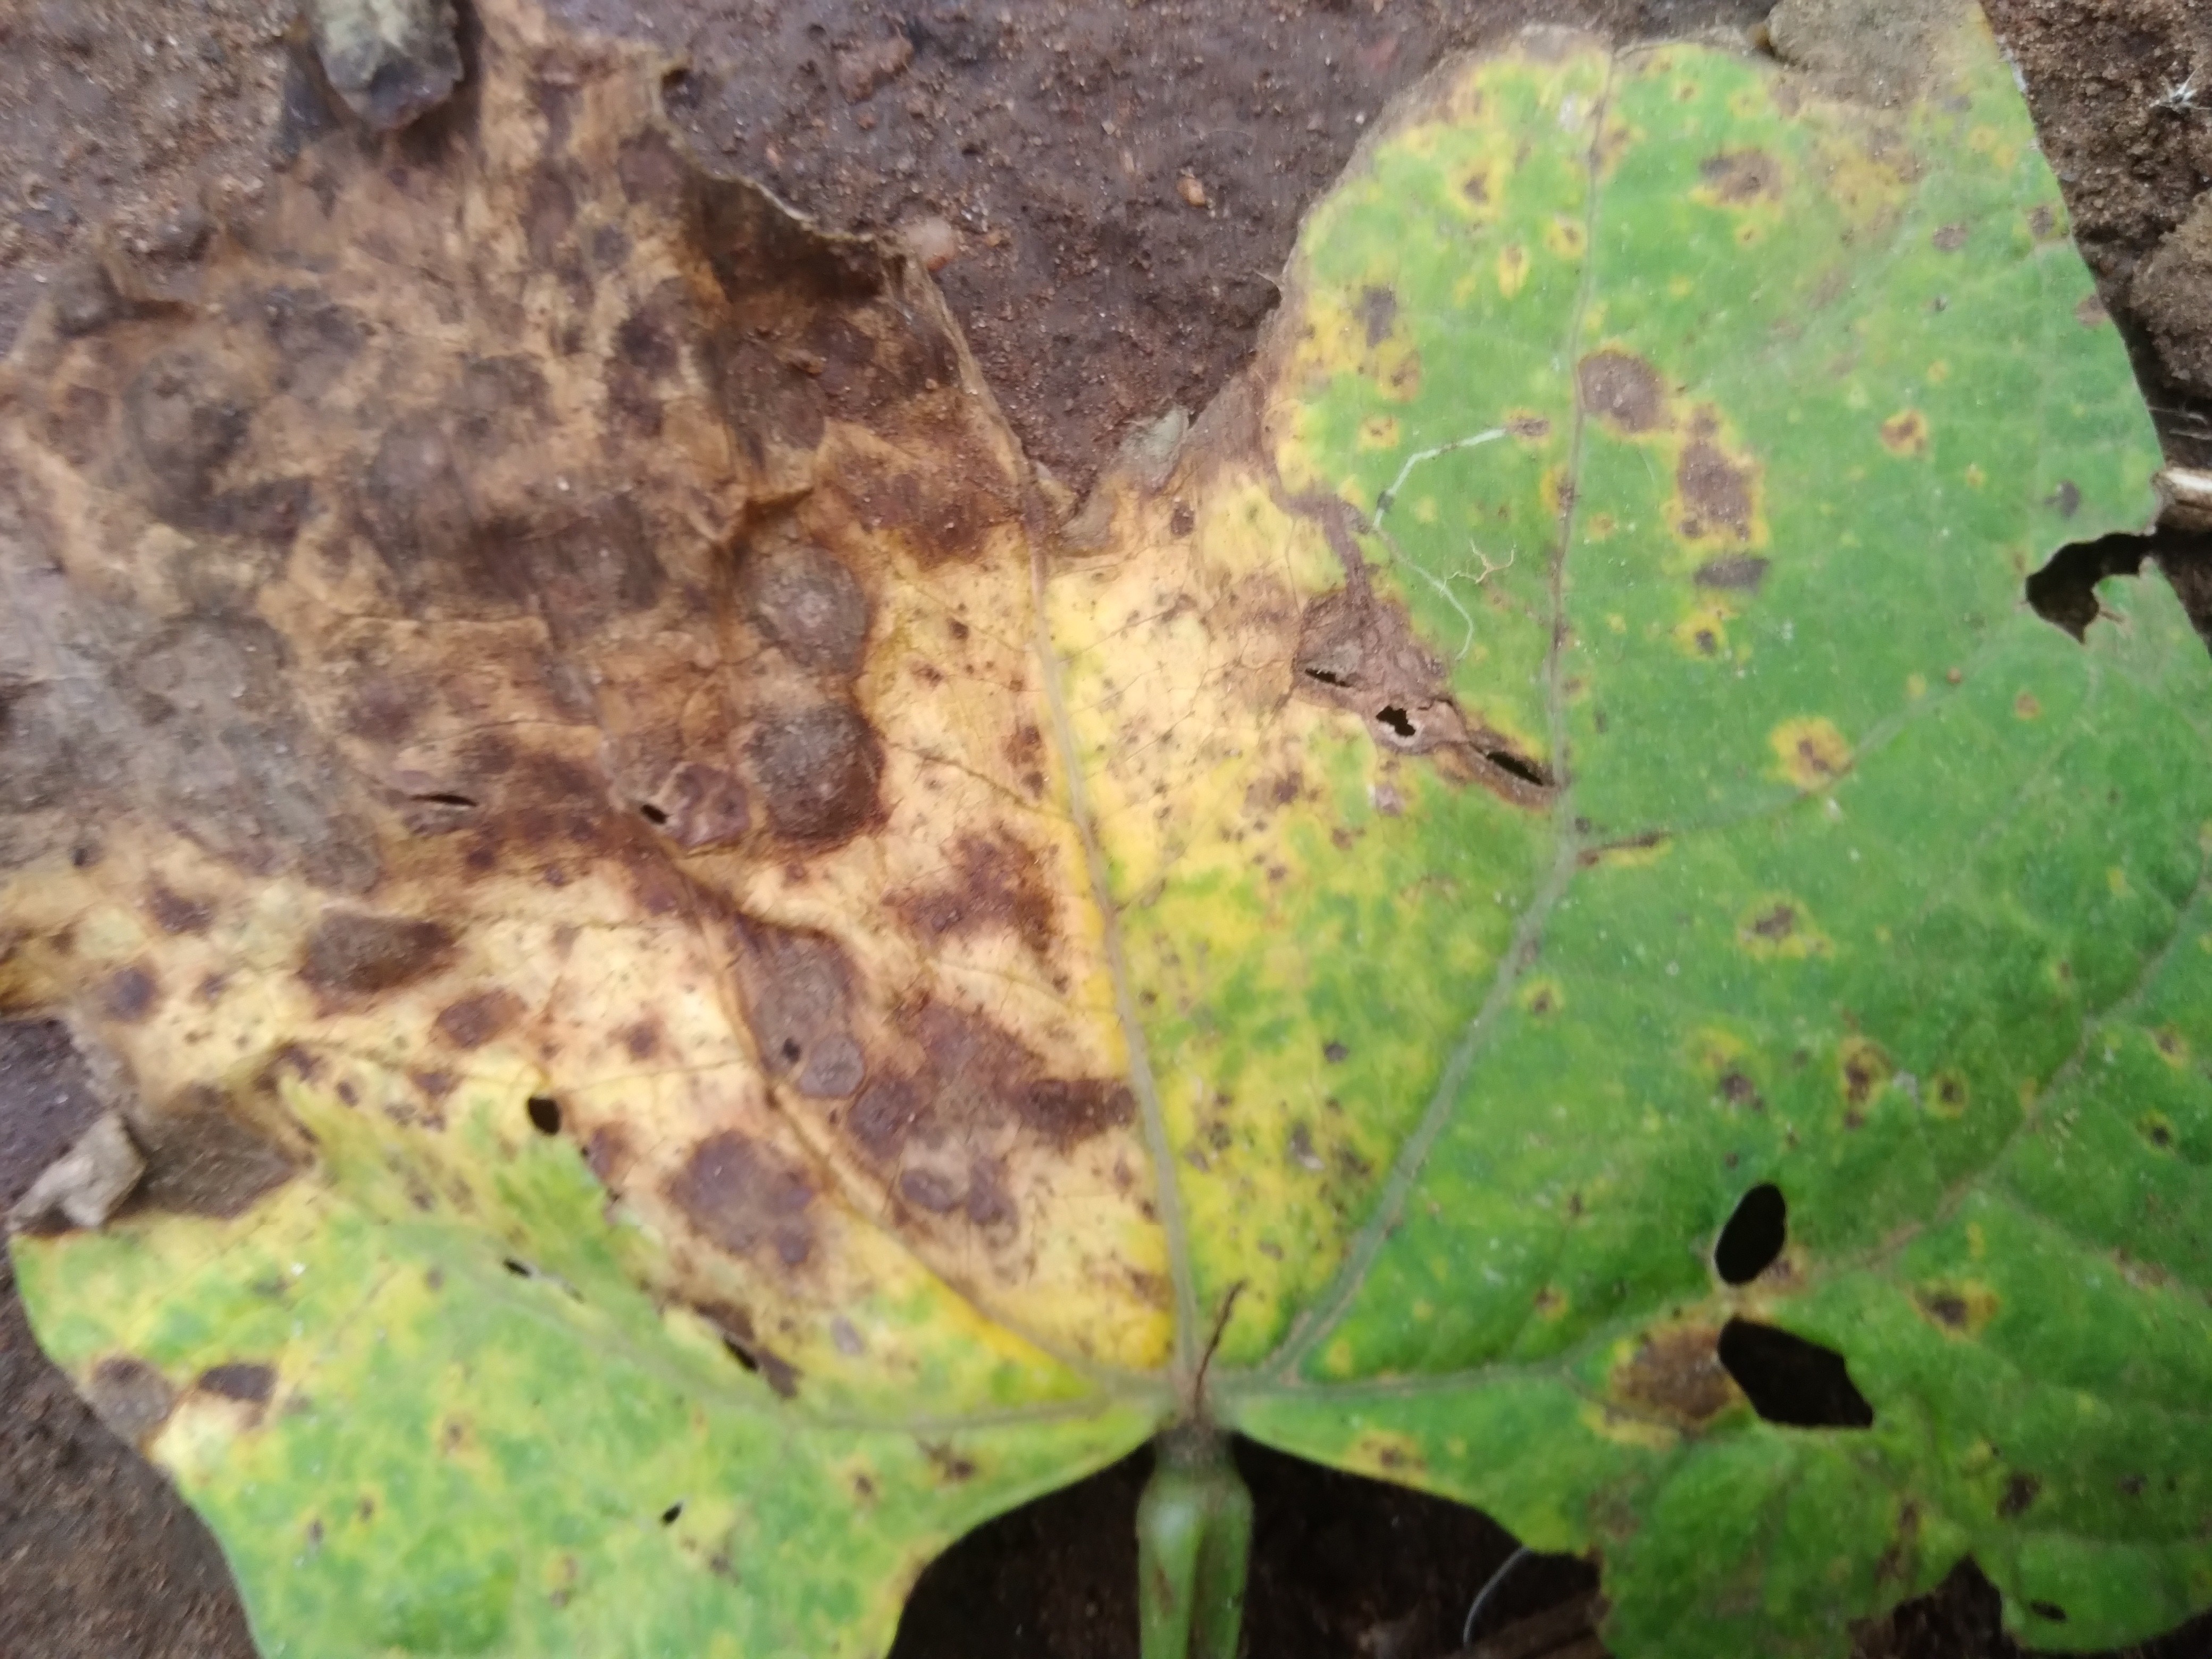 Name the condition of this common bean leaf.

rust
